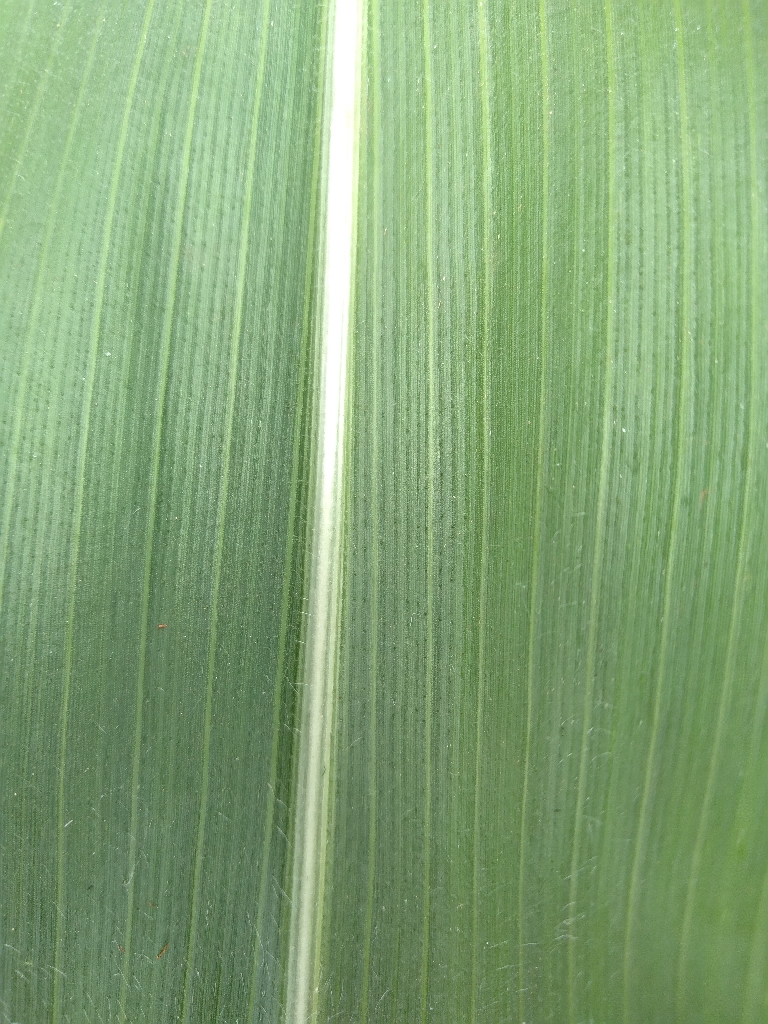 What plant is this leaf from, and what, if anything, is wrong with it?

maize, healthy
